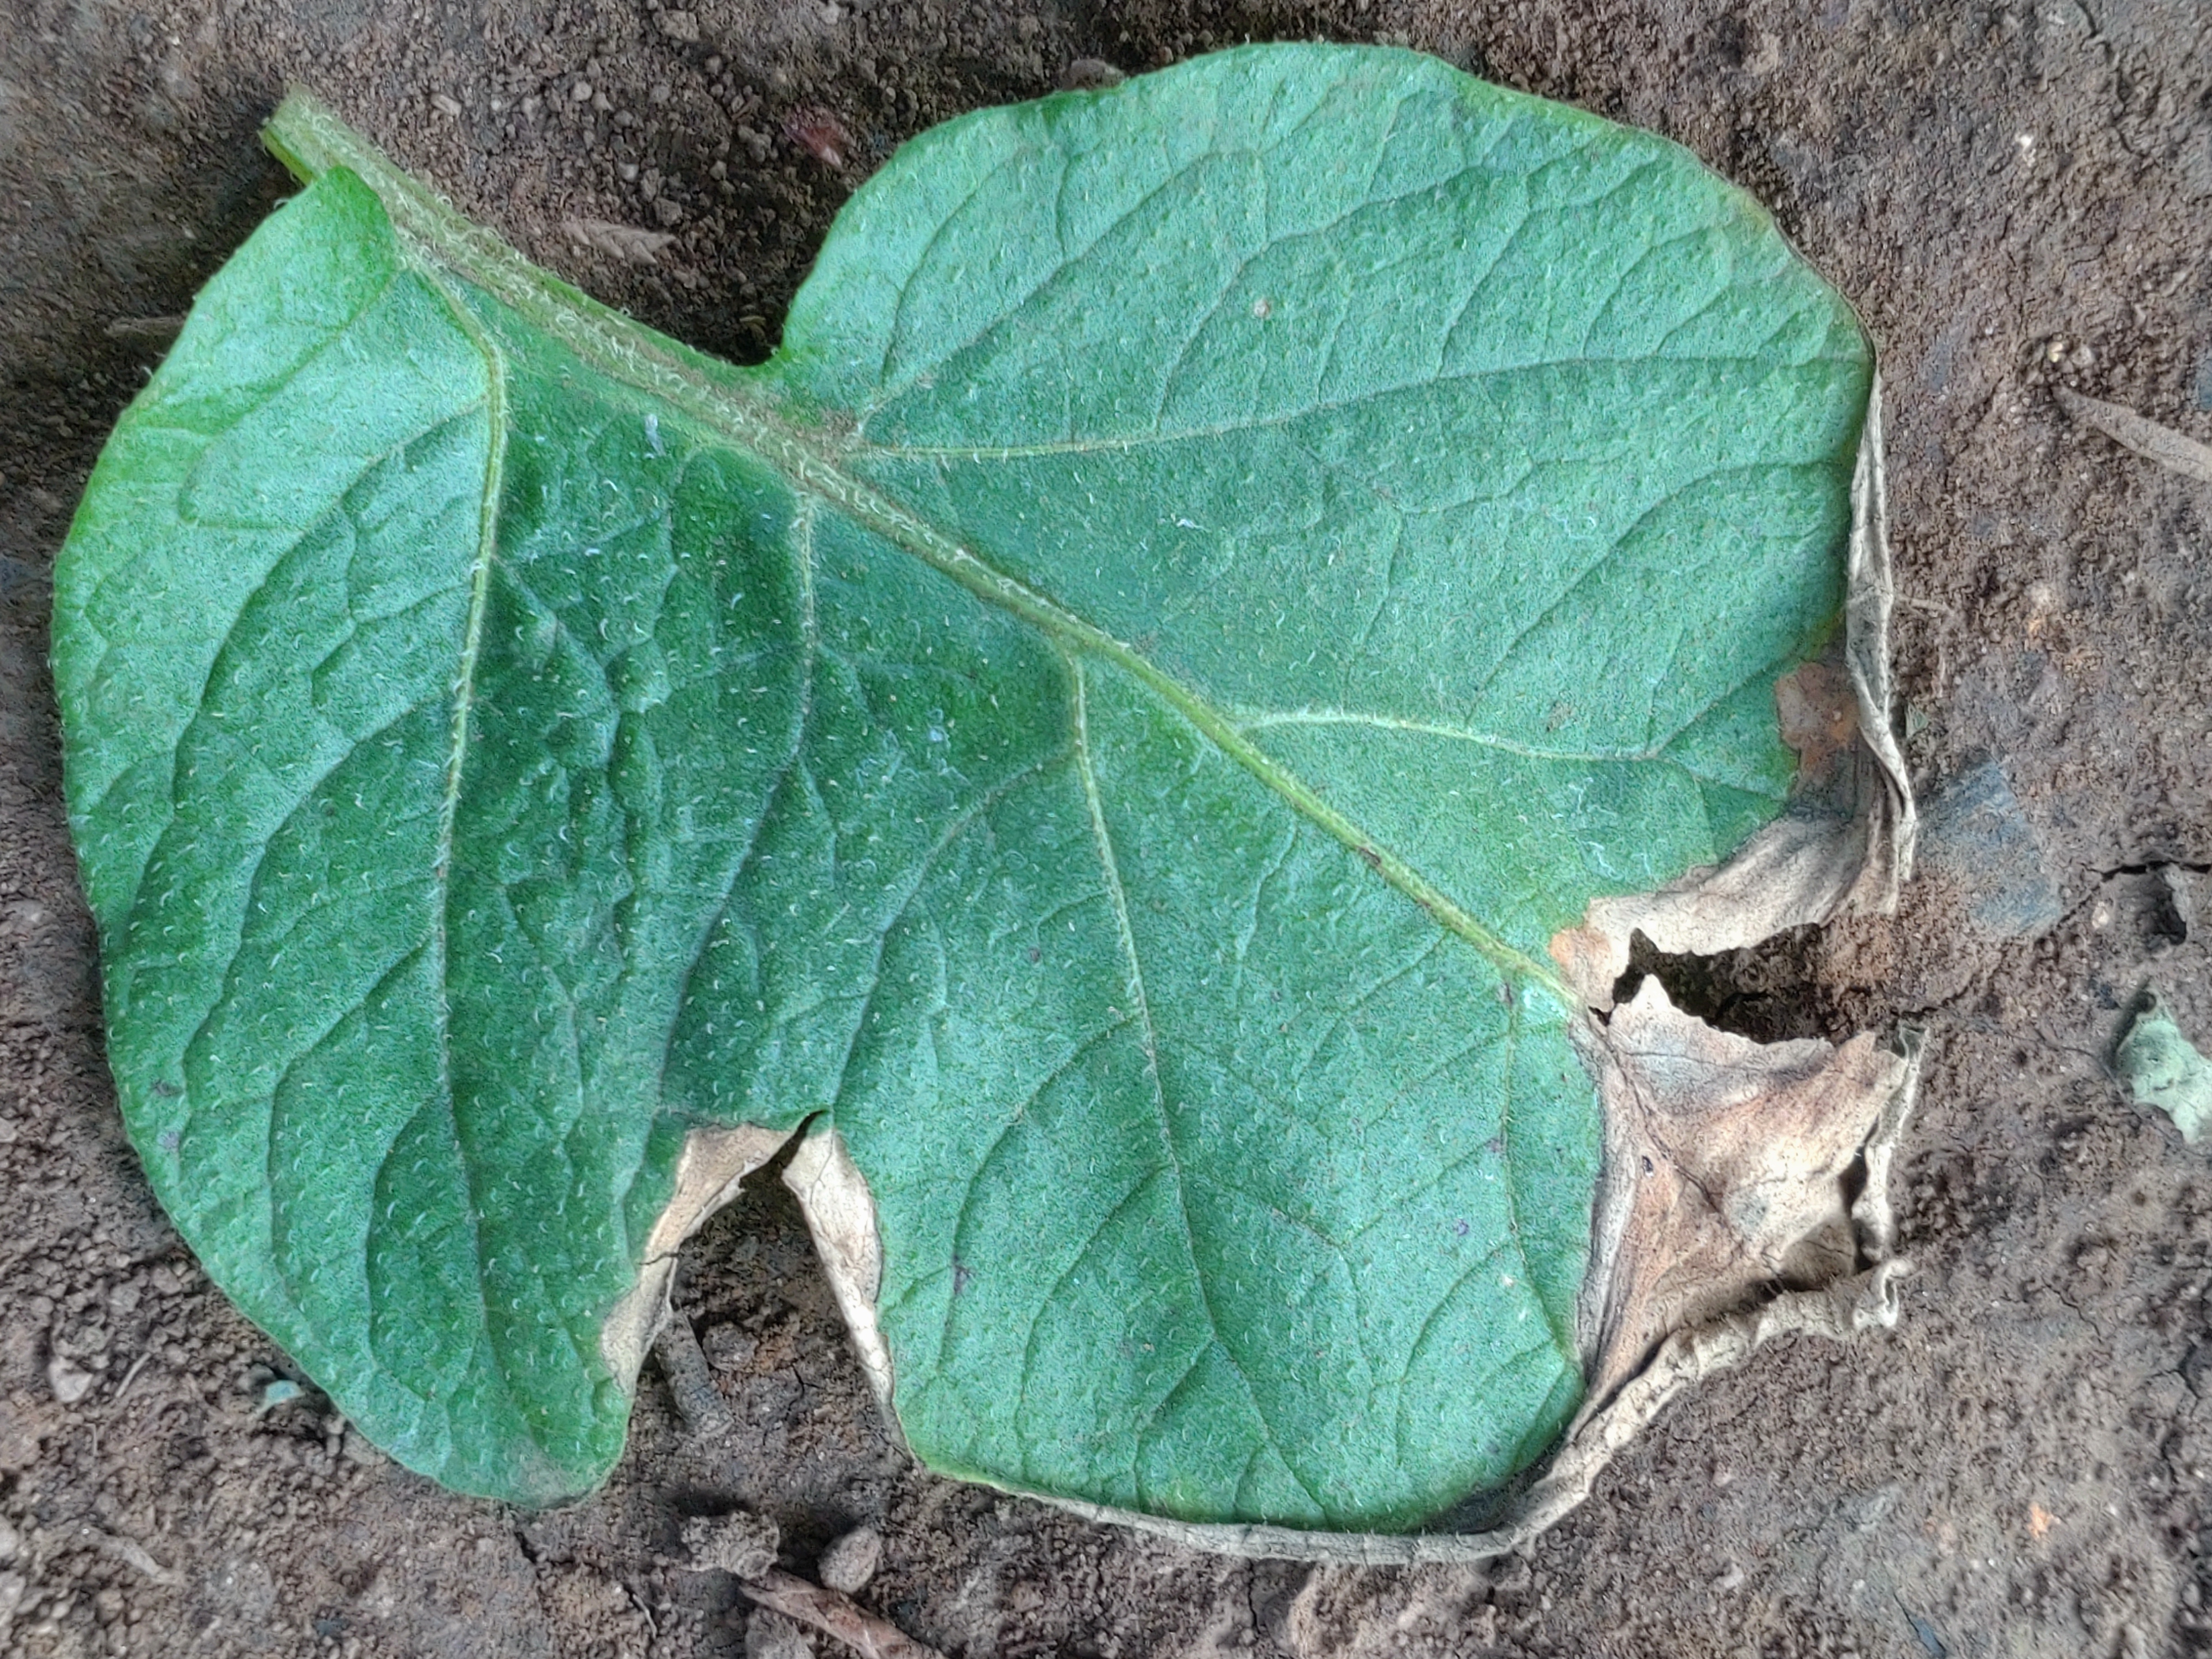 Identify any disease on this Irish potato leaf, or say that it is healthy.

early blight
